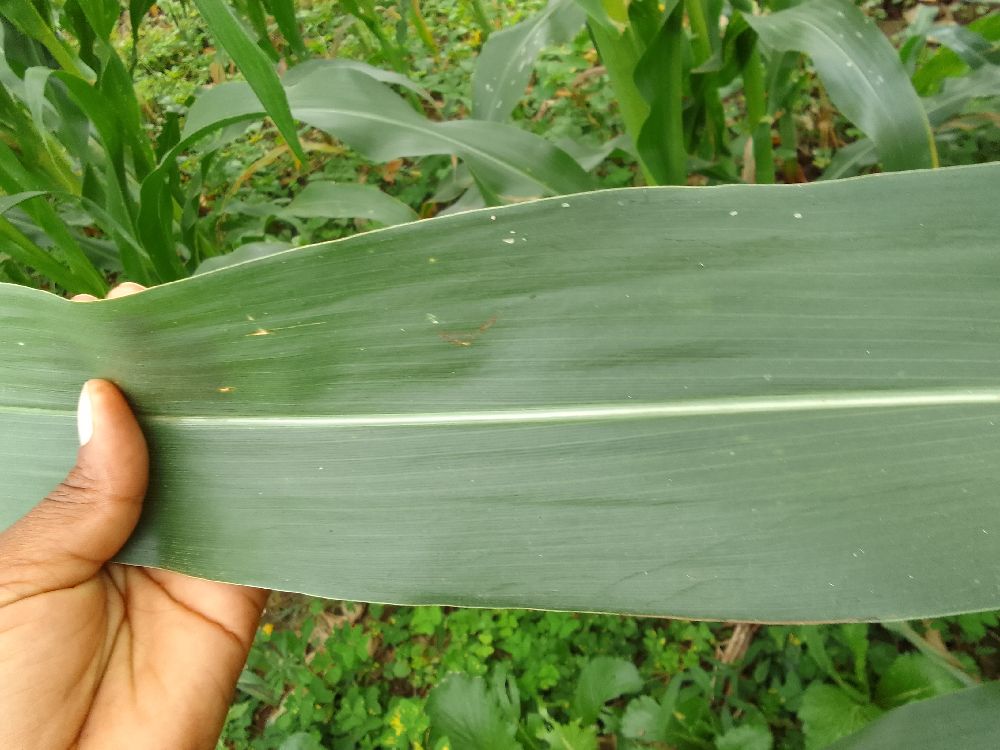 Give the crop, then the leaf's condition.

maize, healthy
